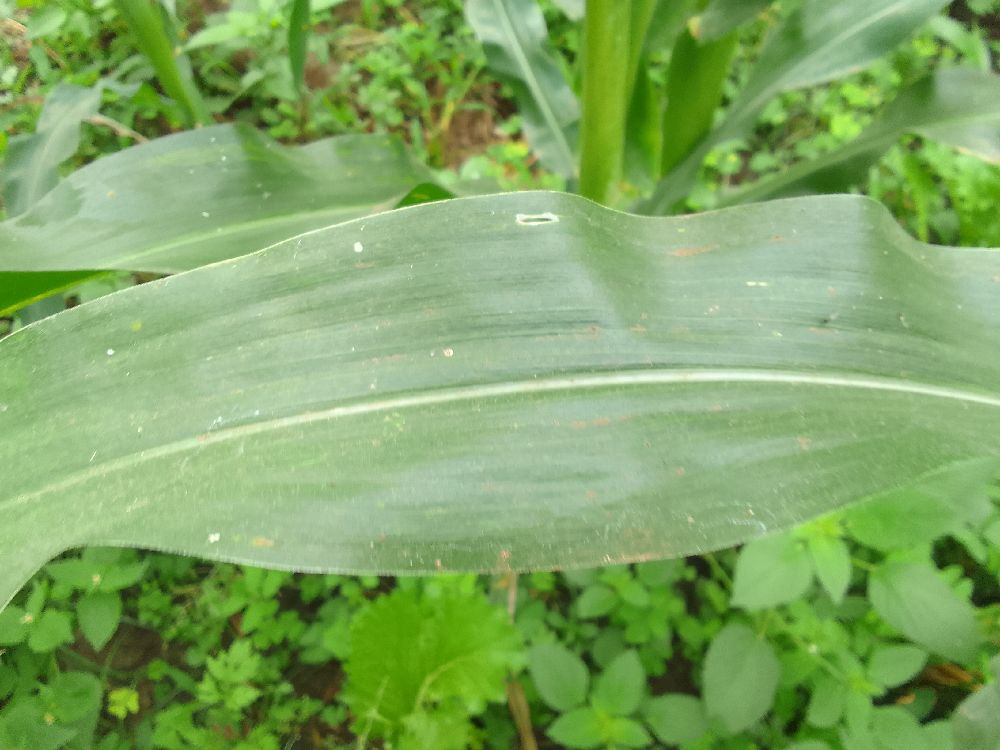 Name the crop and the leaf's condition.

maize, healthy
